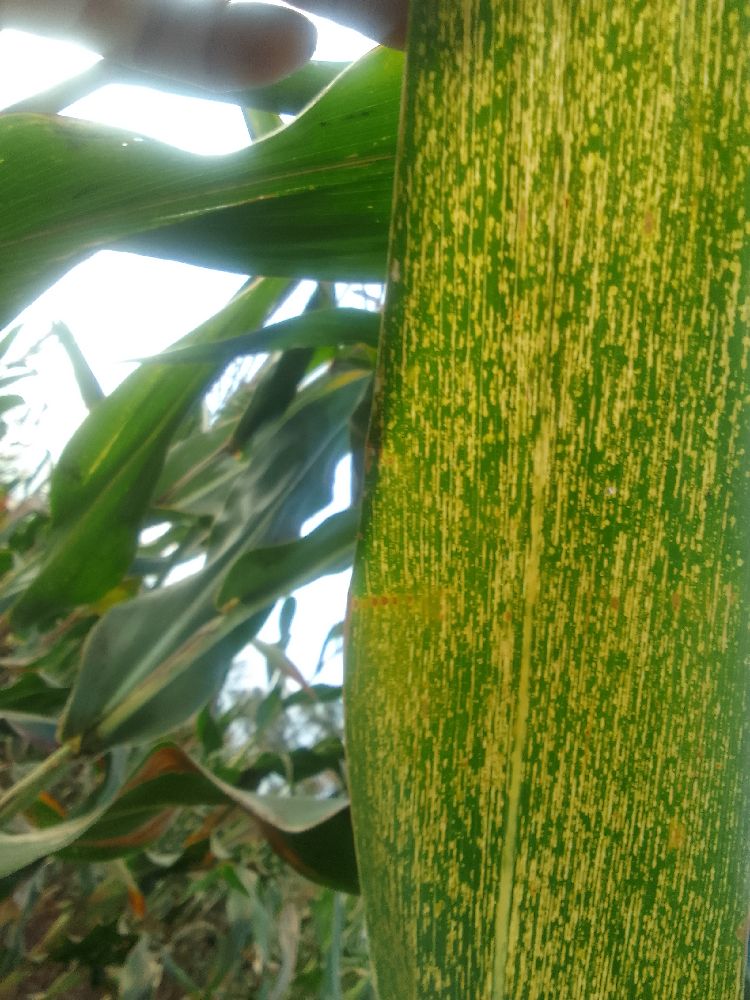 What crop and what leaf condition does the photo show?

maize, maize streak virus
